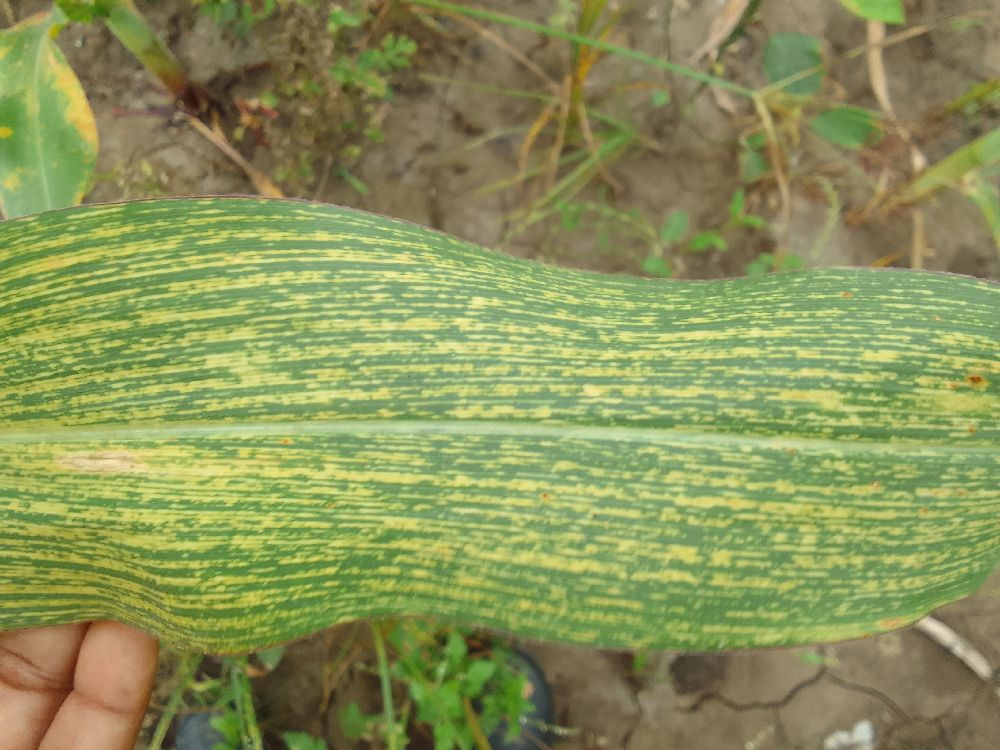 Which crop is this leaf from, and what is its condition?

maize, maize streak virus
